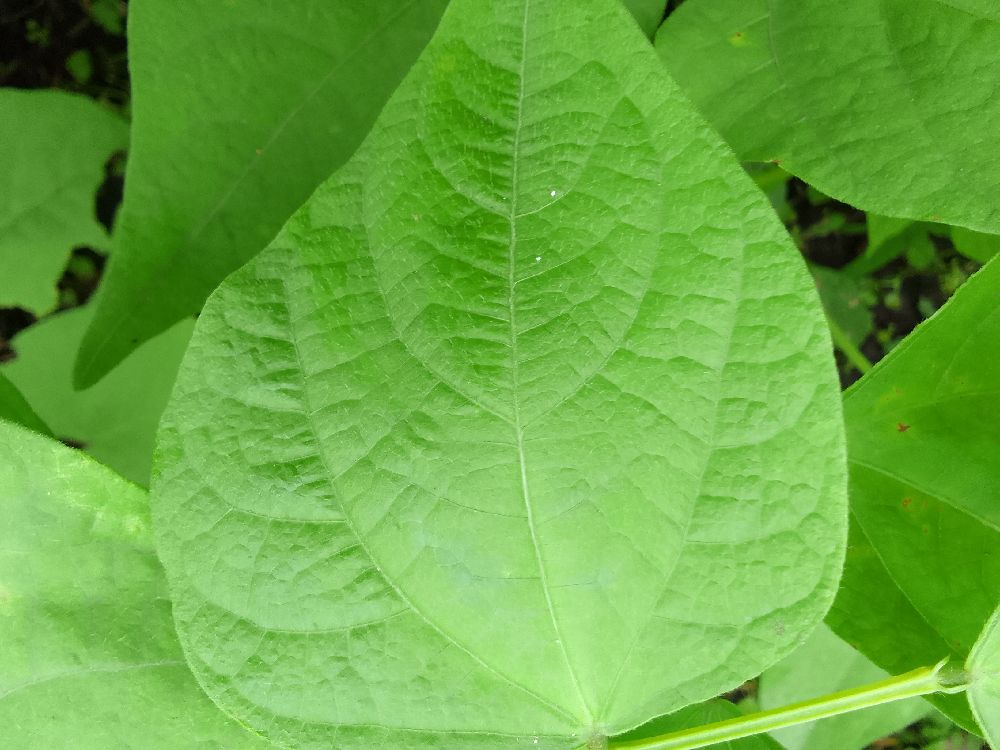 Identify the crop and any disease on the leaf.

common bean, healthy
